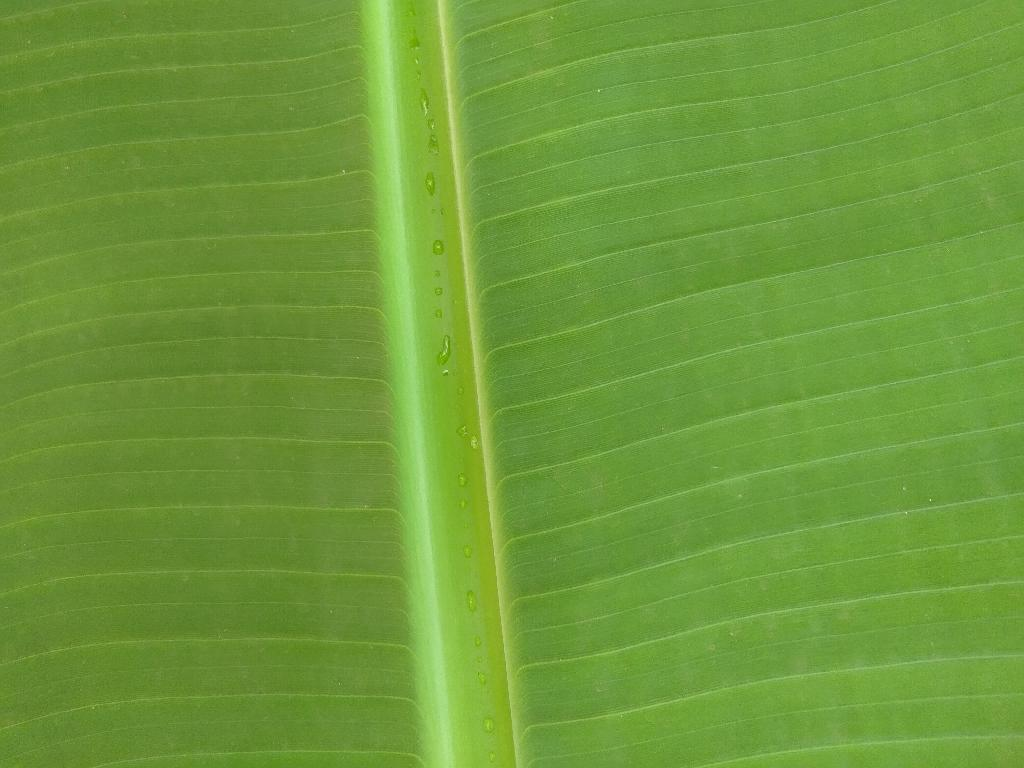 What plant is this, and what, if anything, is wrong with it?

banana, healthy
